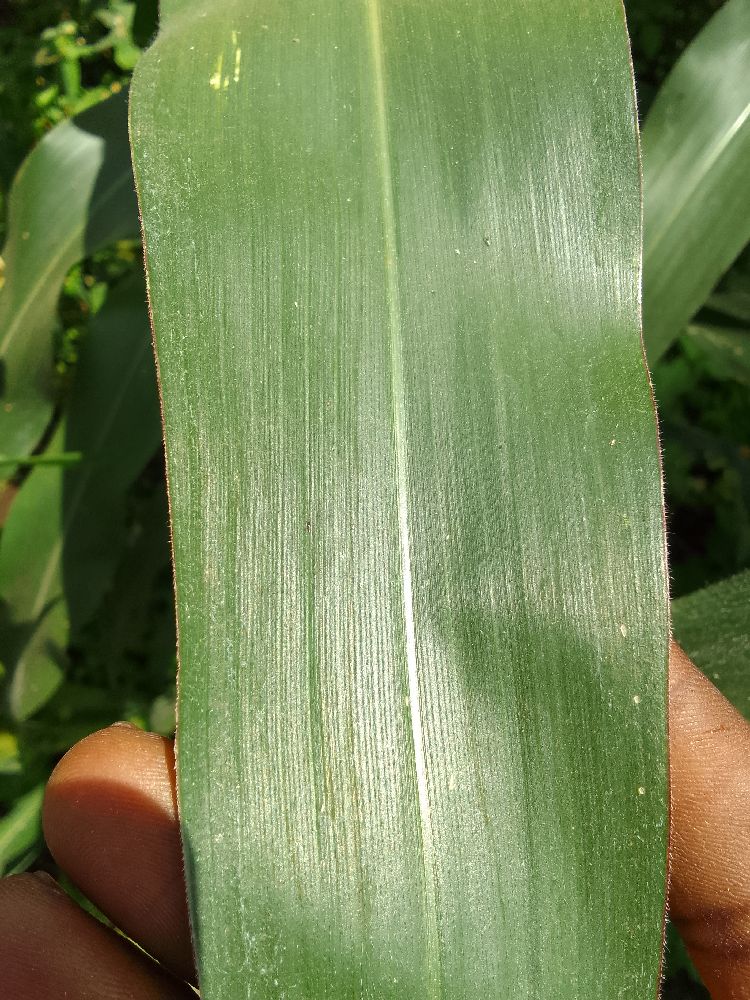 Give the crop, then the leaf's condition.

maize, healthy
